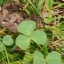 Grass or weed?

unstructured weed
